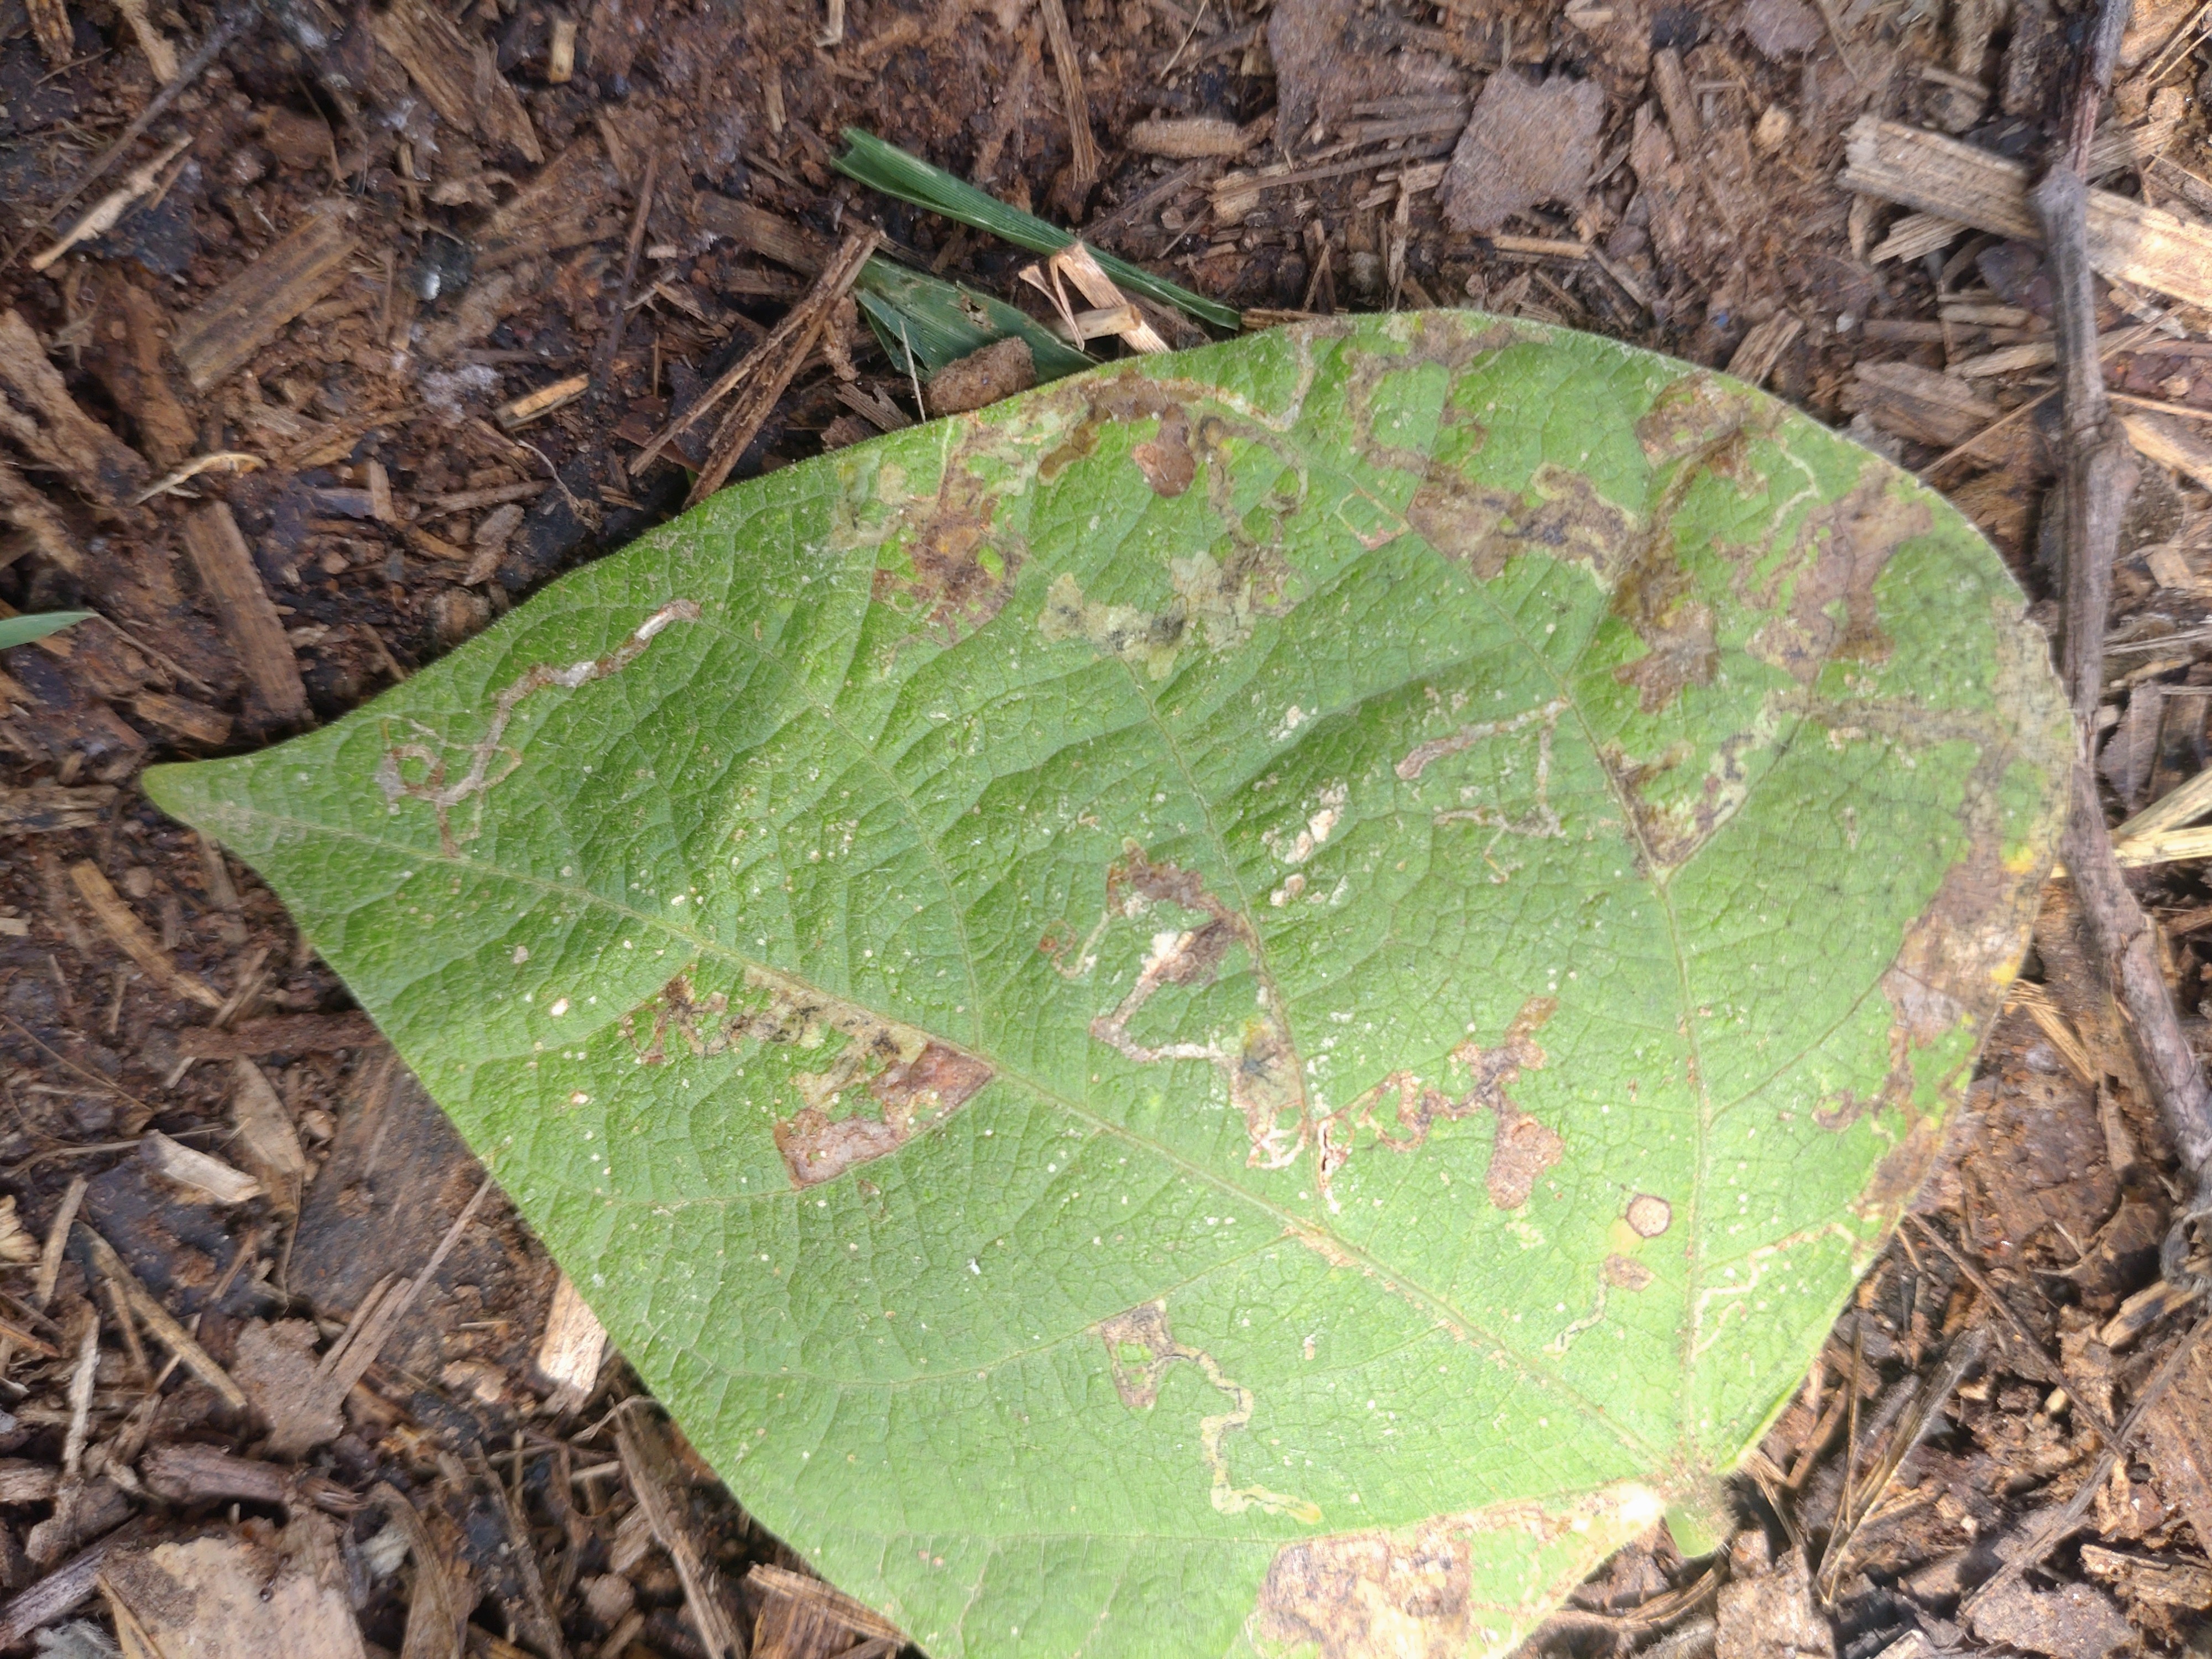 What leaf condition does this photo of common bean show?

anthracnose
